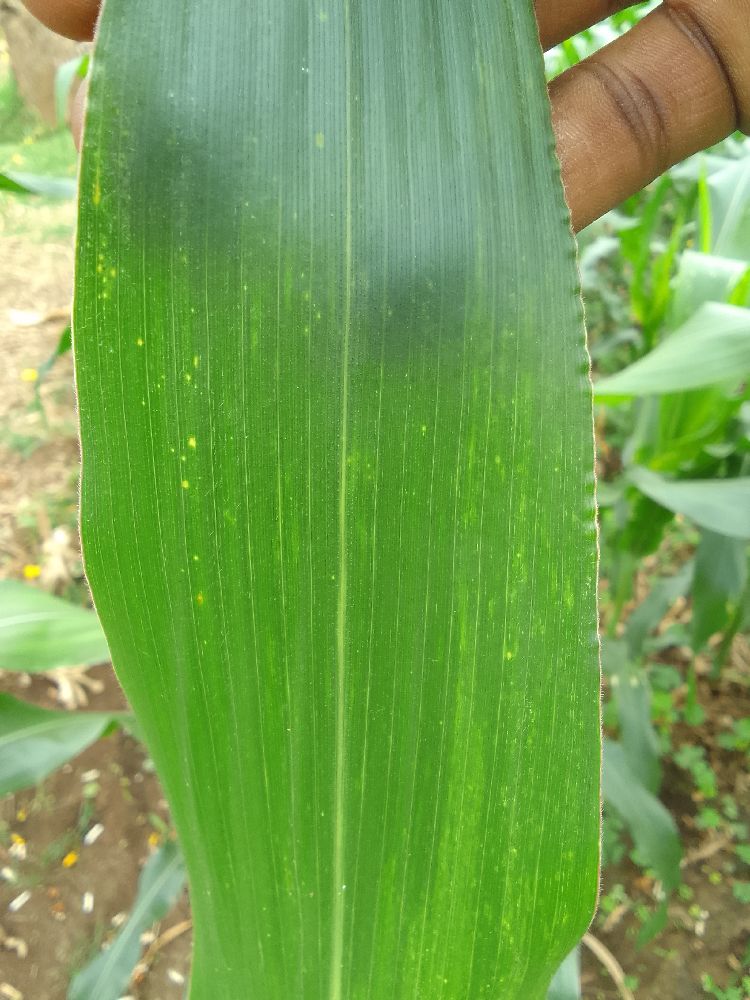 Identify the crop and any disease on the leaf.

maize, healthy
